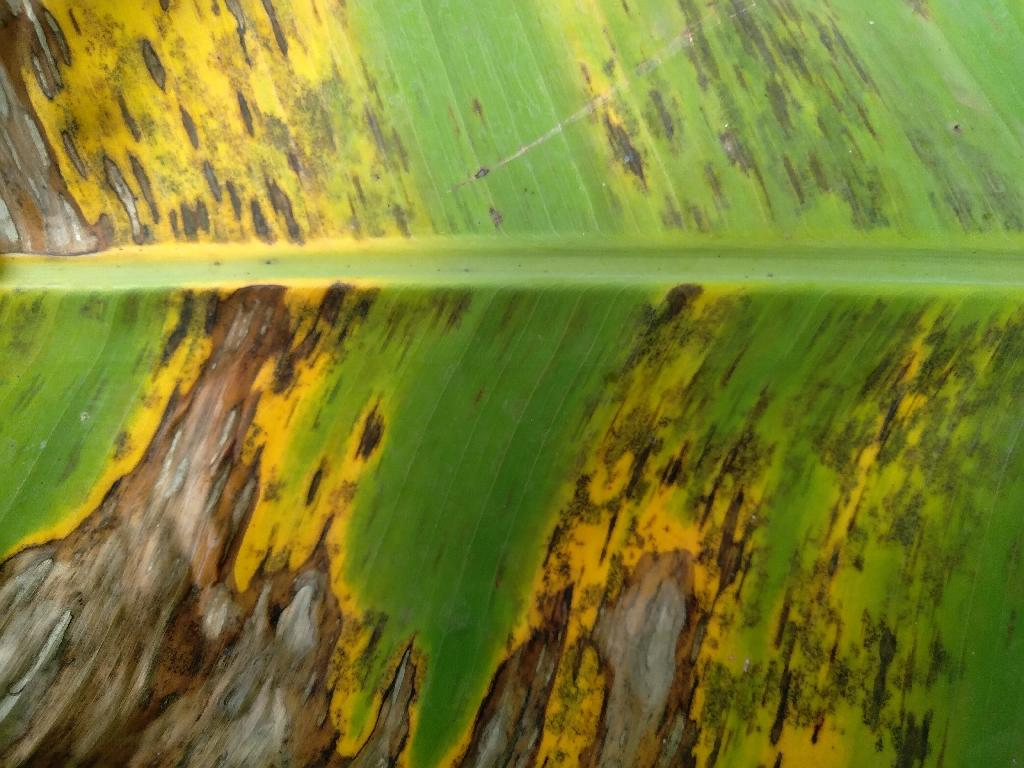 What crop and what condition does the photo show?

banana, black sigatoka
